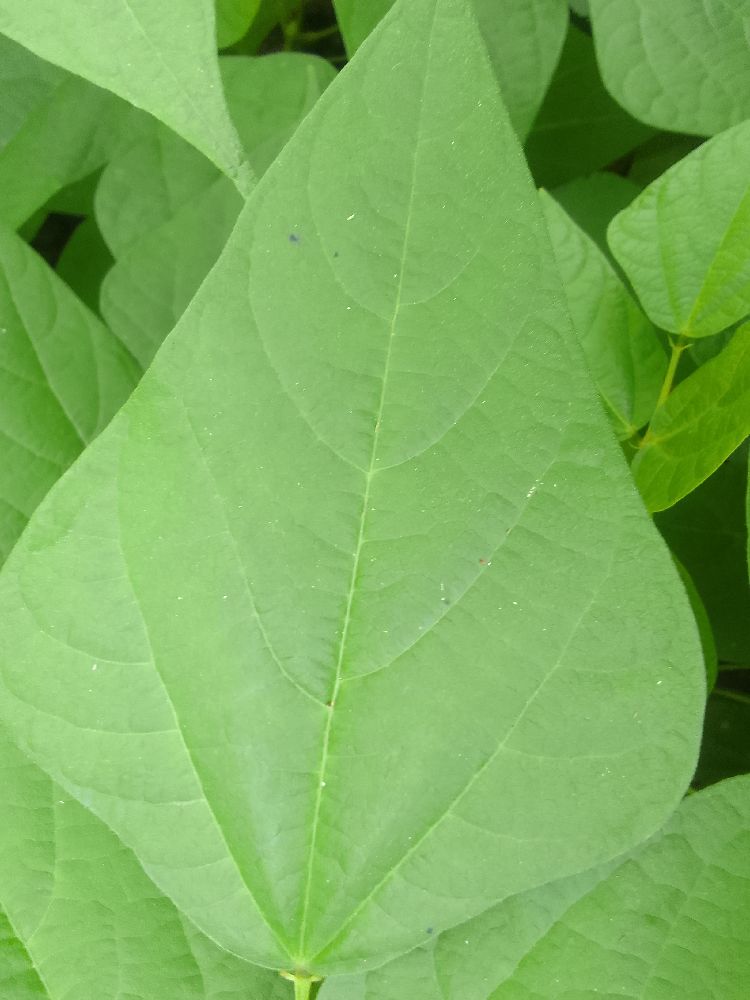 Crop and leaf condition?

common bean, healthy
